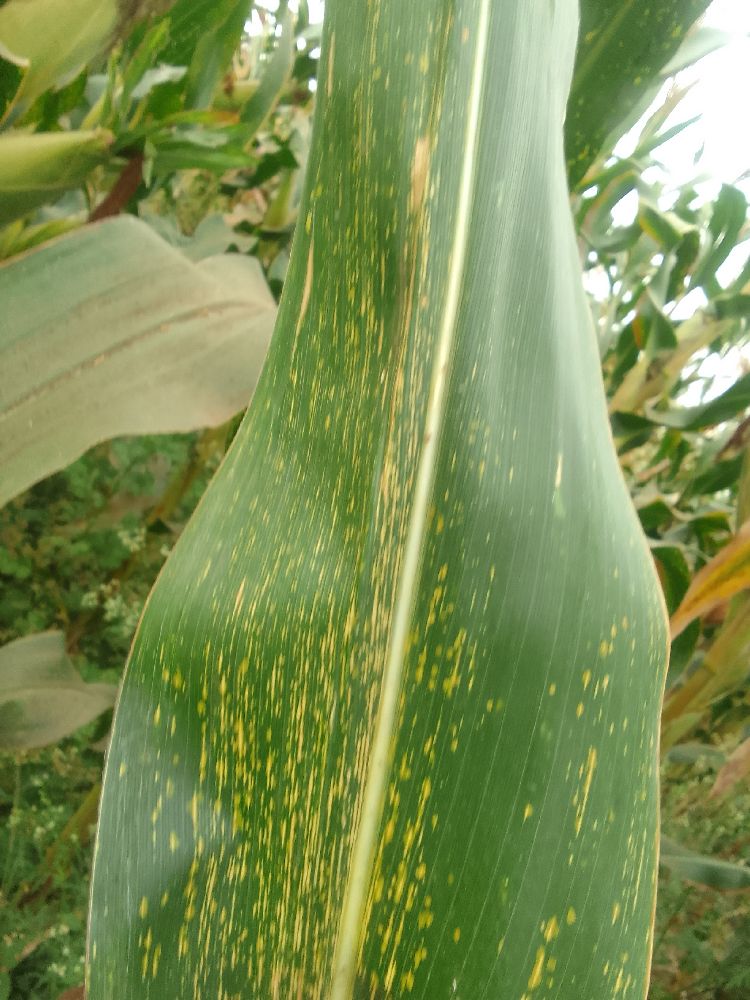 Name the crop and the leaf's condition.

maize, maize streak virus
